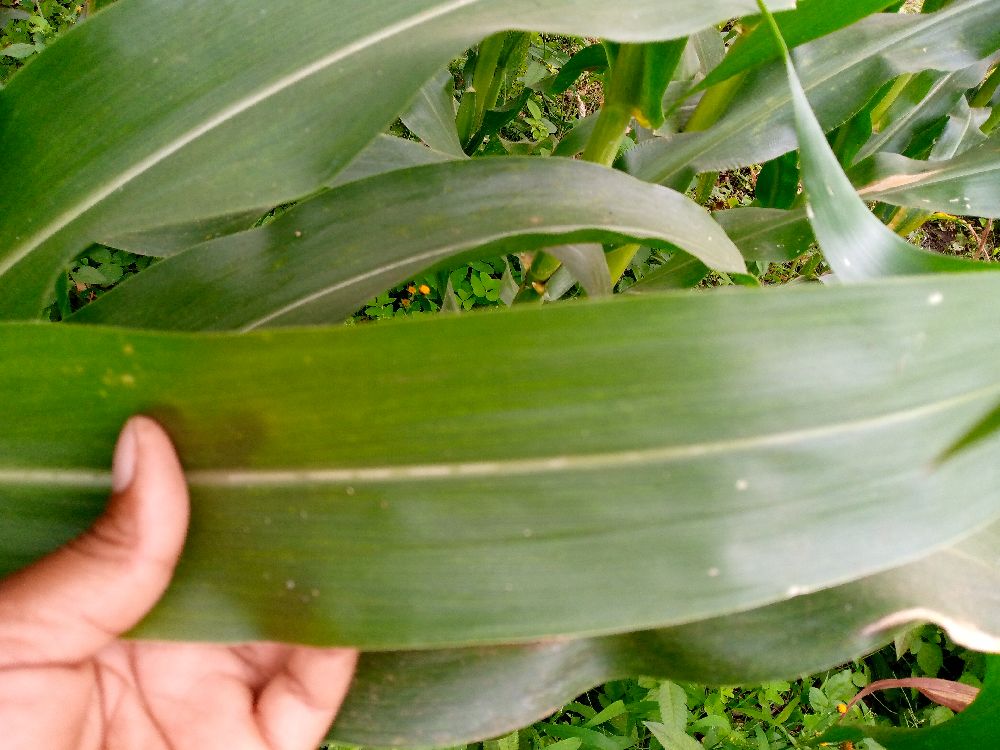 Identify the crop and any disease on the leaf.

maize, healthy
